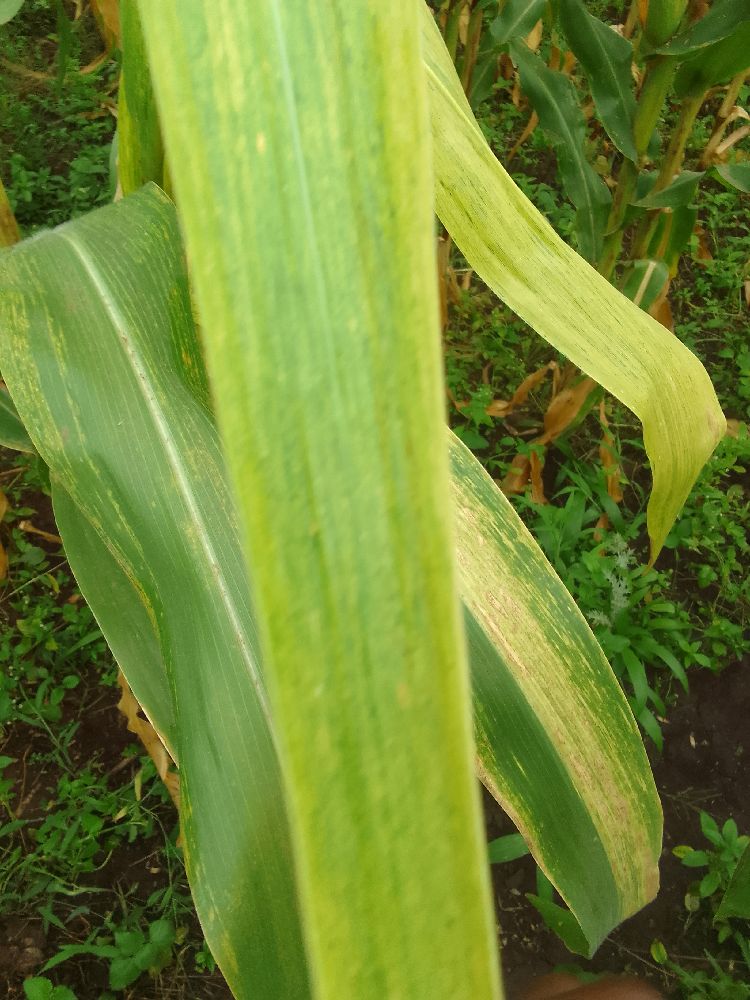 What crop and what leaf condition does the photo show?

maize, maize lethal necrosis
